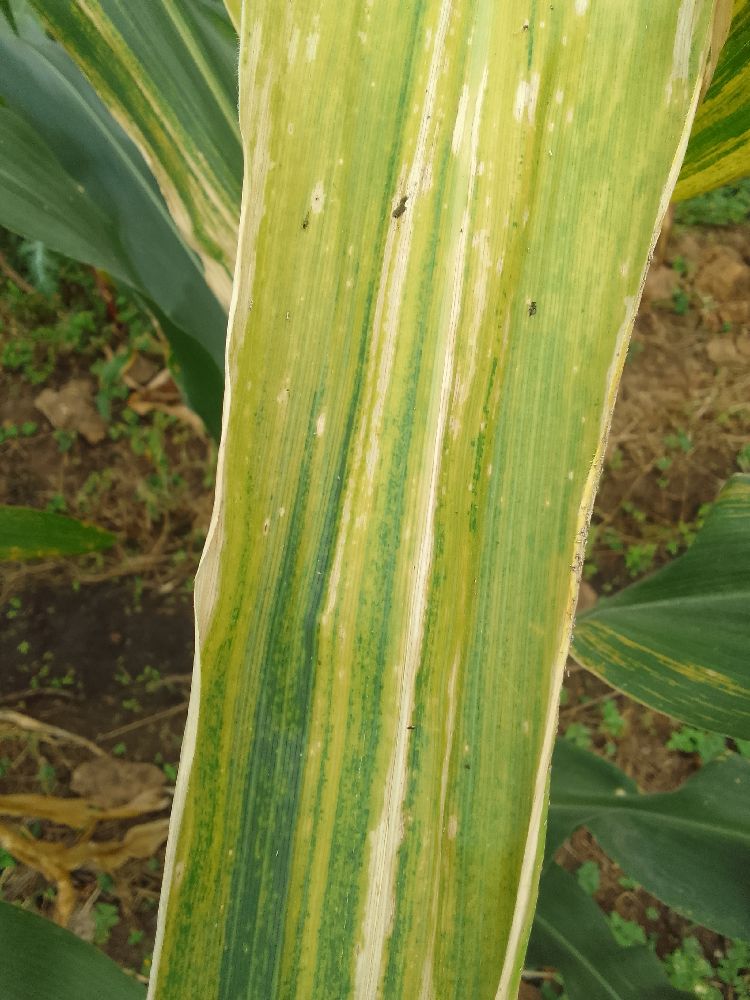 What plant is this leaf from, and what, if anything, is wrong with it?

maize, maize lethal necrosis
